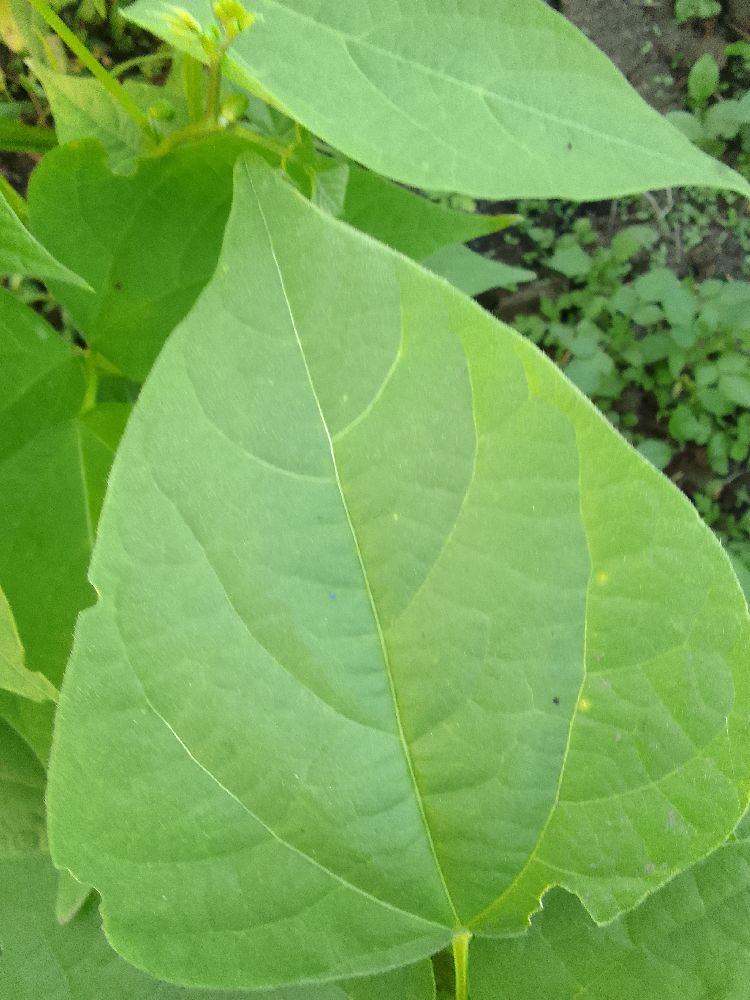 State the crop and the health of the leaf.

common bean, healthy
